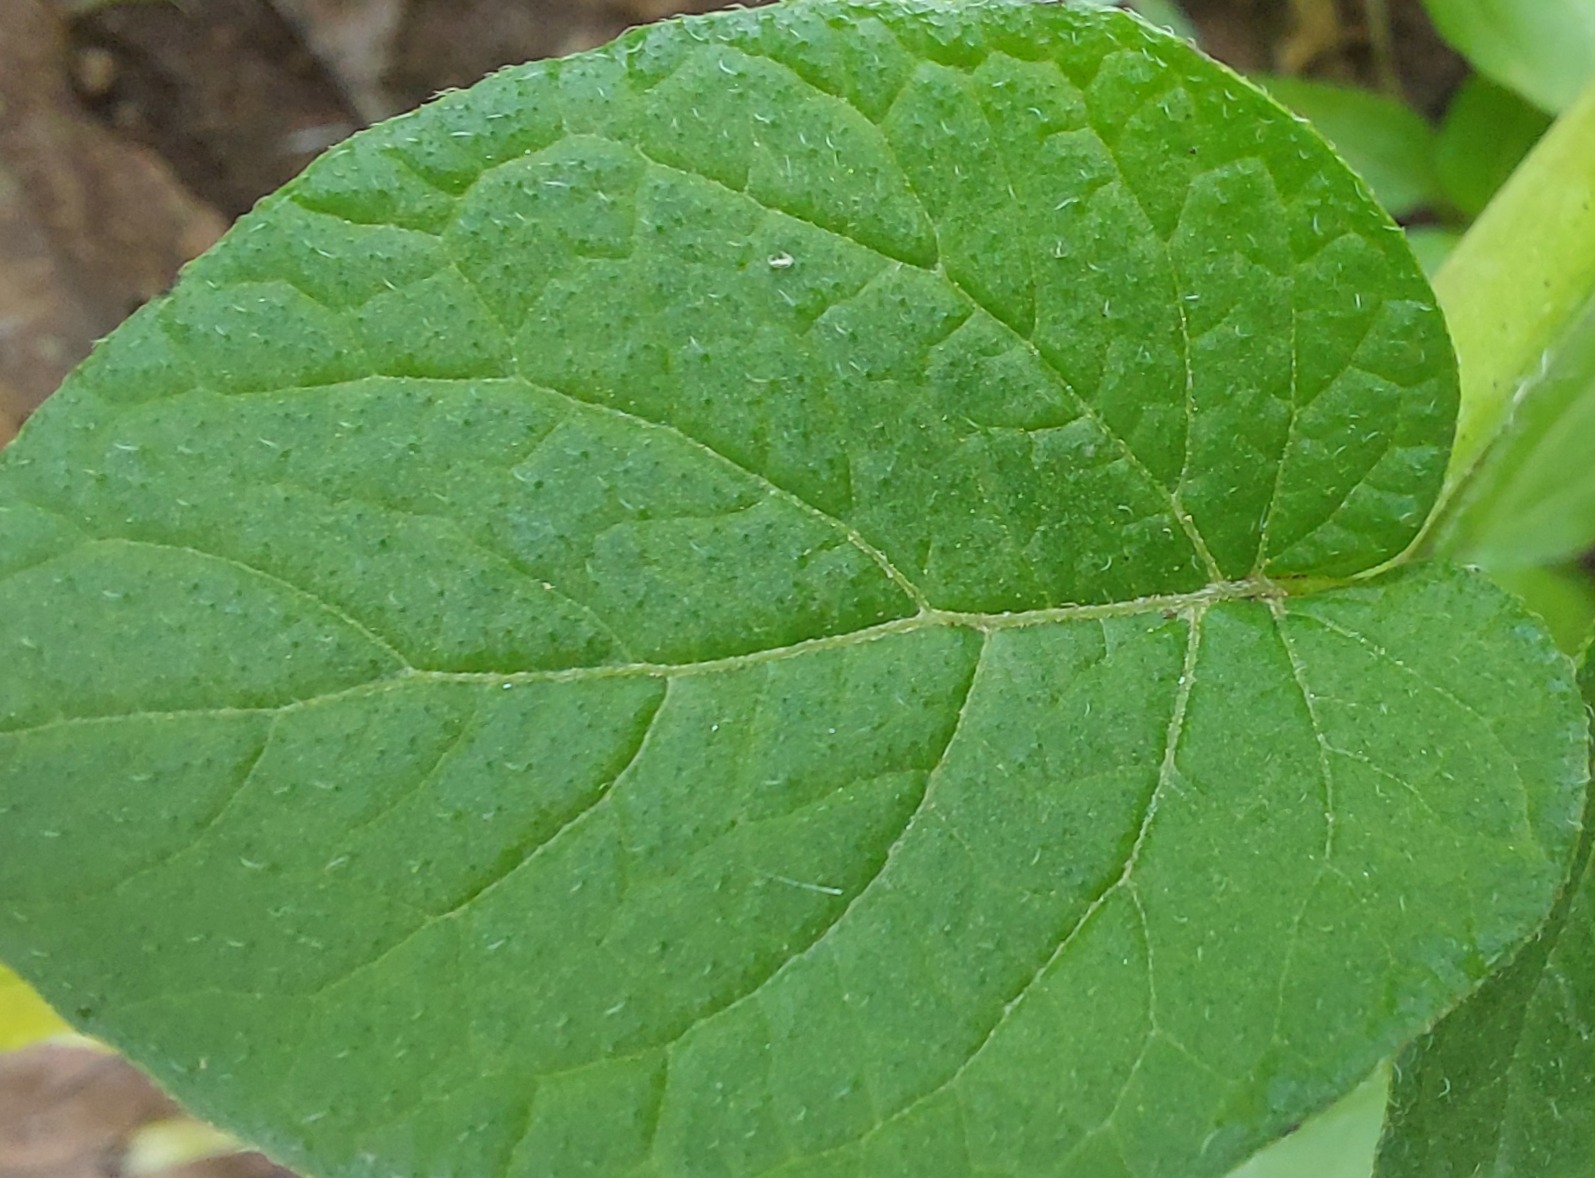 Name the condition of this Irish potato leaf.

healthy
